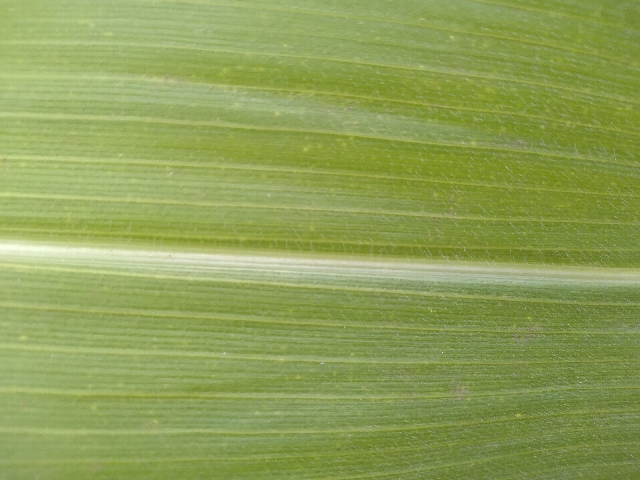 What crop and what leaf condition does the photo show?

maize, healthy
